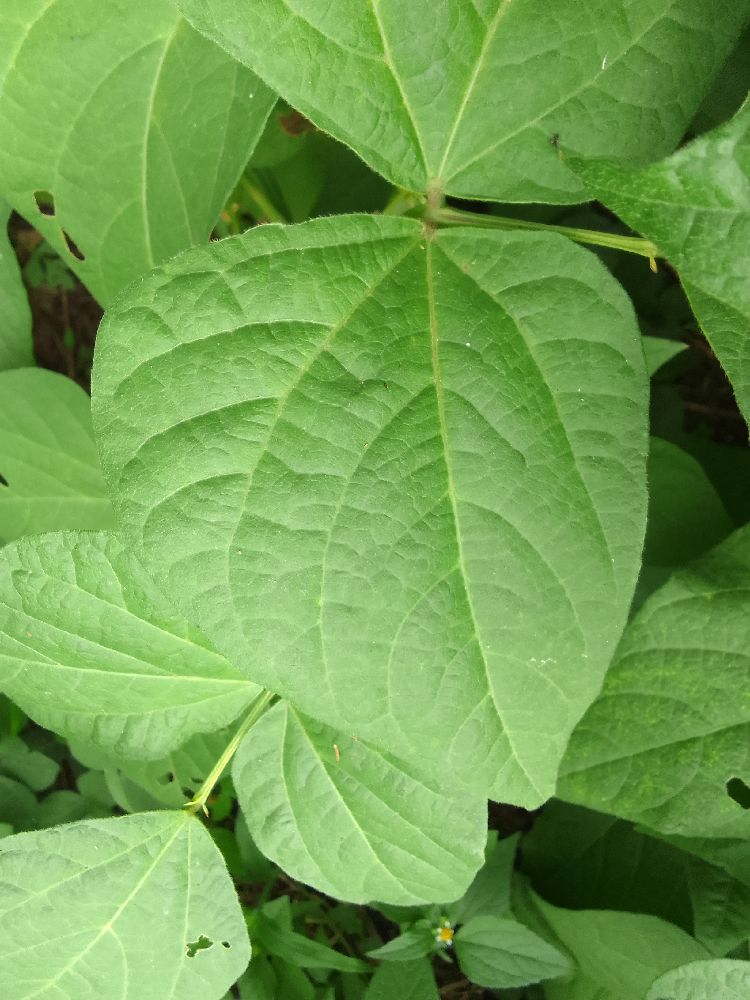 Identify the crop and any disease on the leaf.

common bean, healthy
